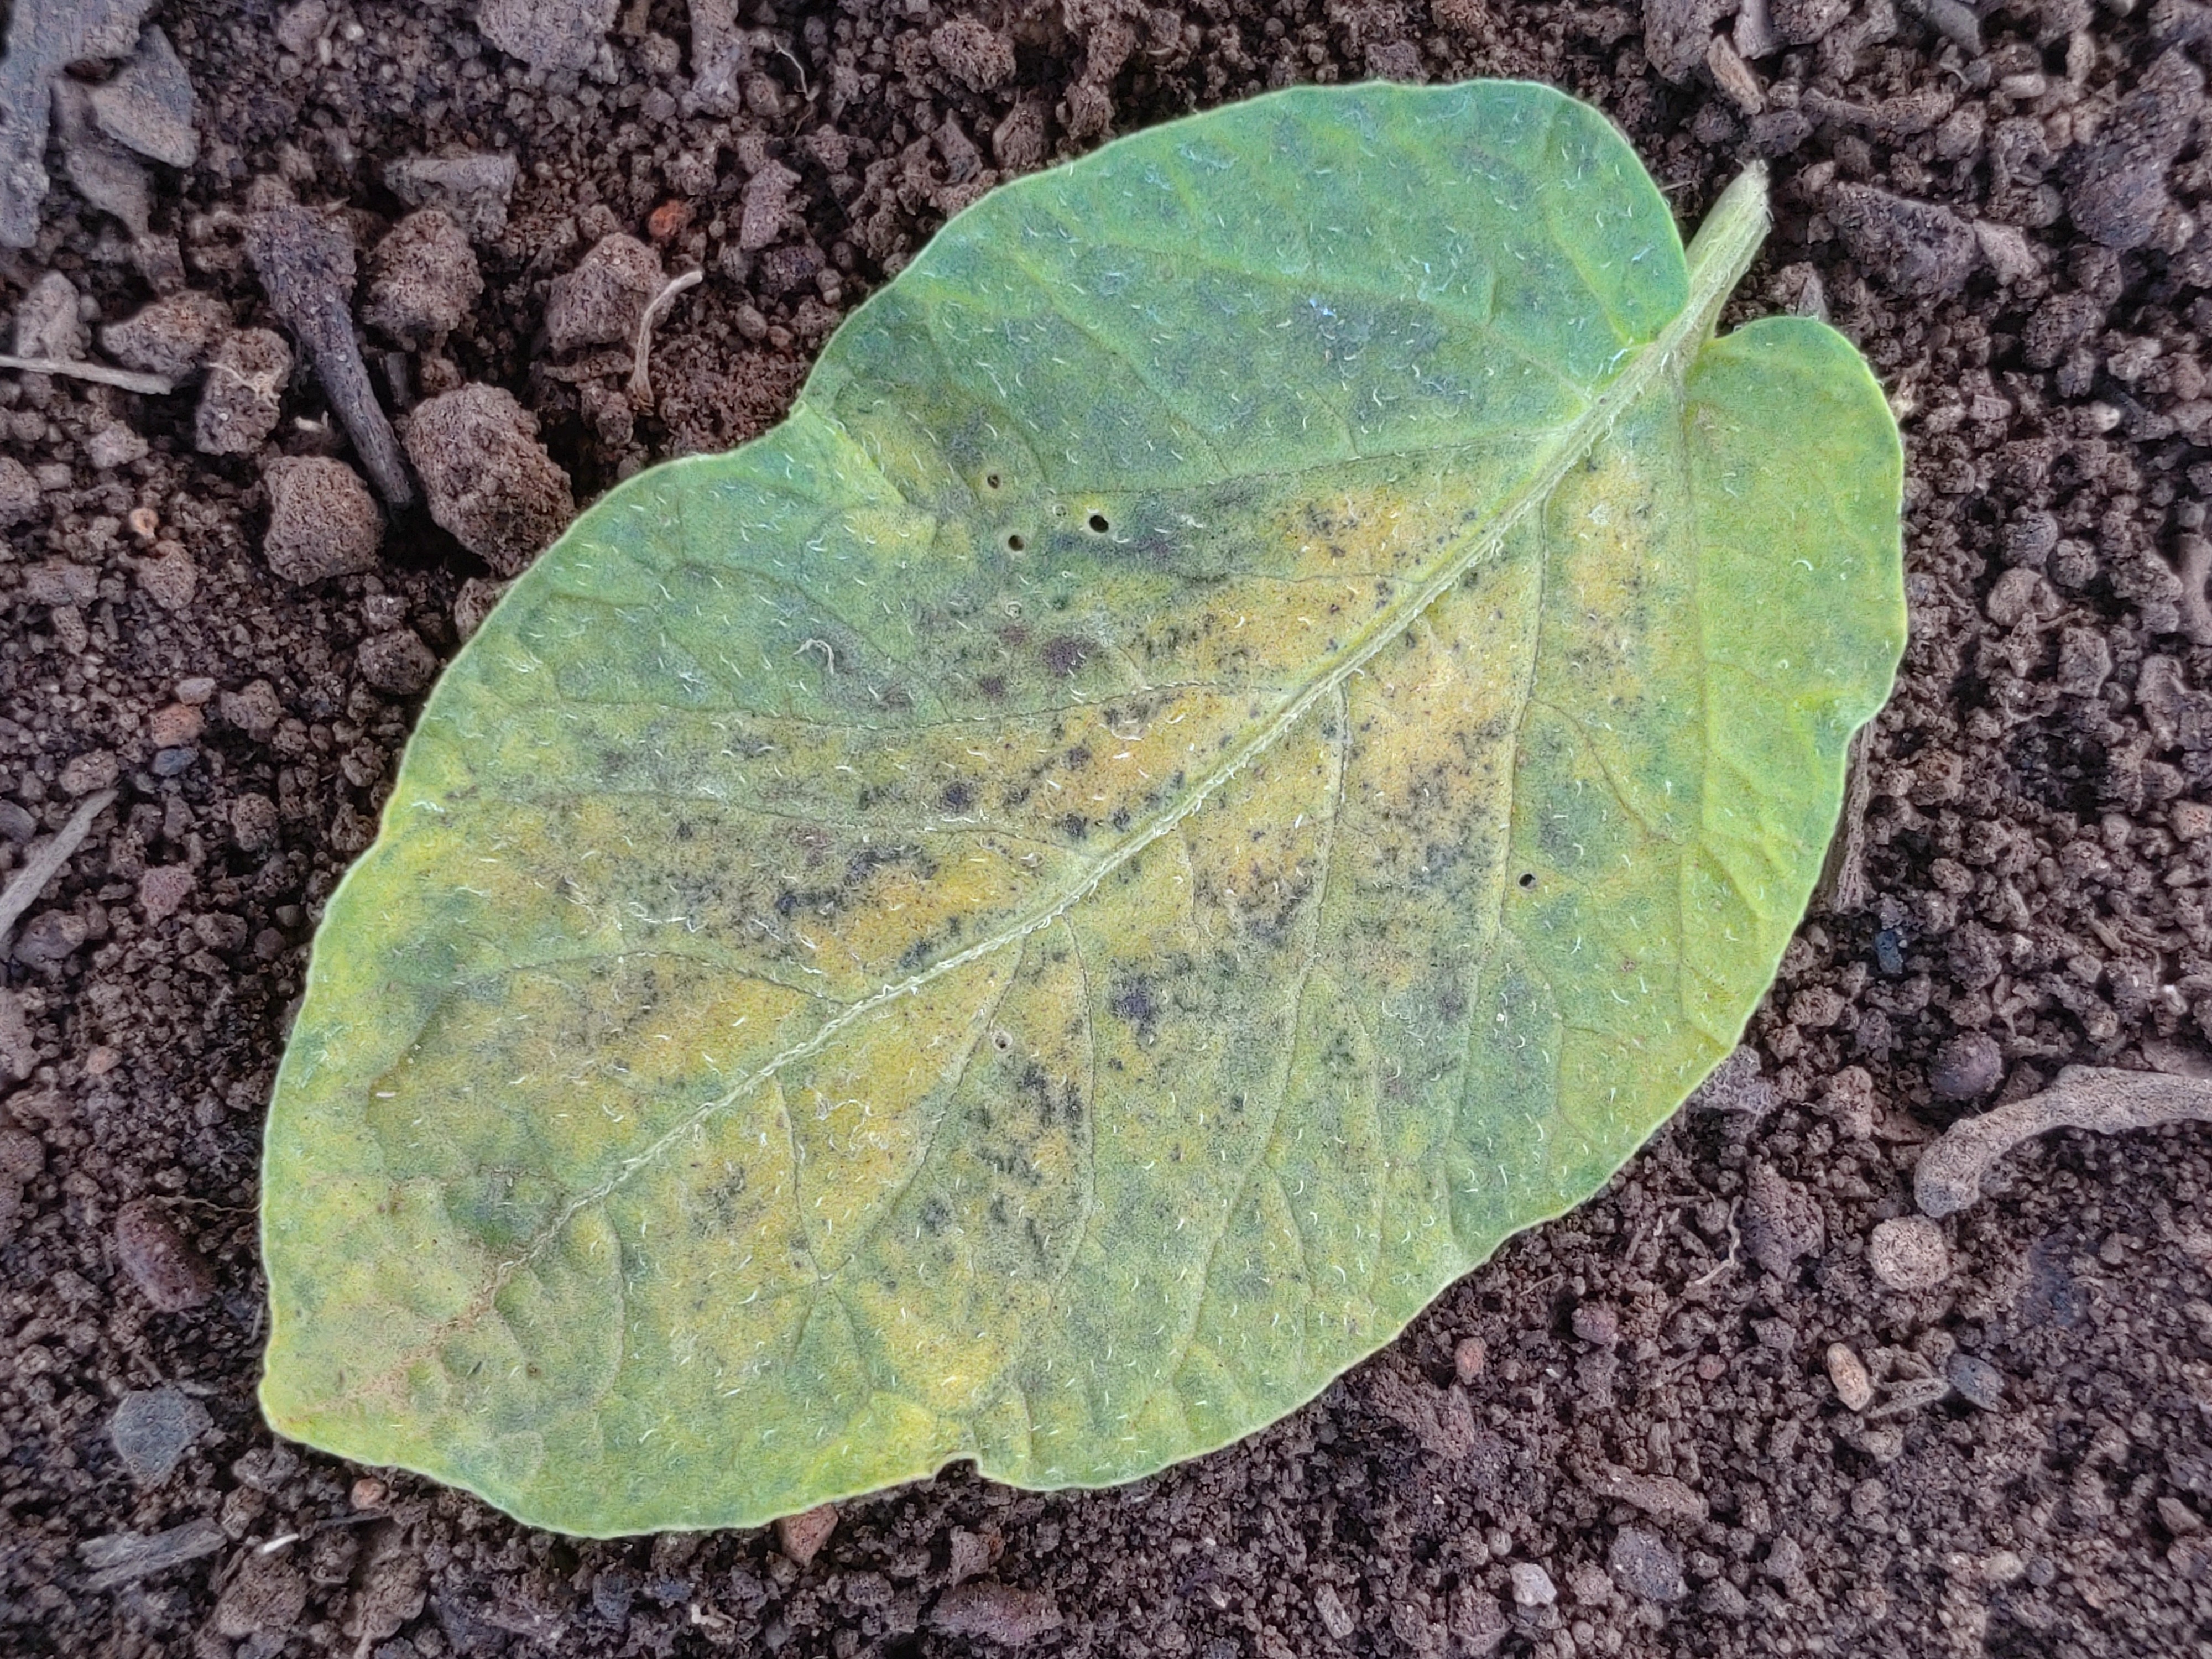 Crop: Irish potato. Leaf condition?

late blight
